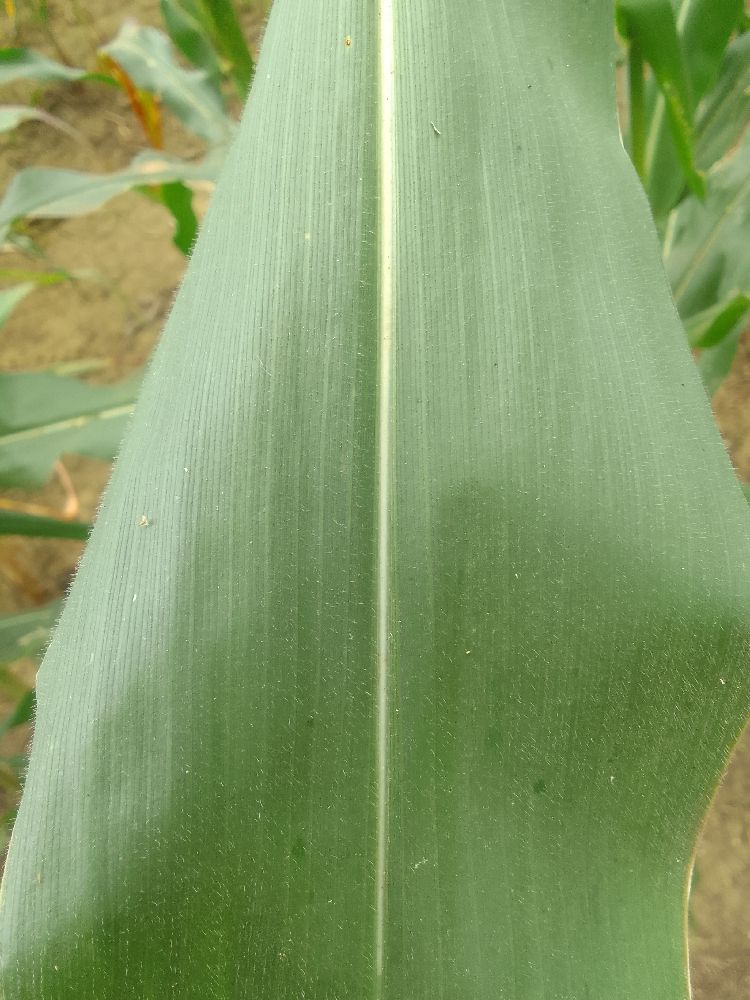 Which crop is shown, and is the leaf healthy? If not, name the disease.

maize, healthy
